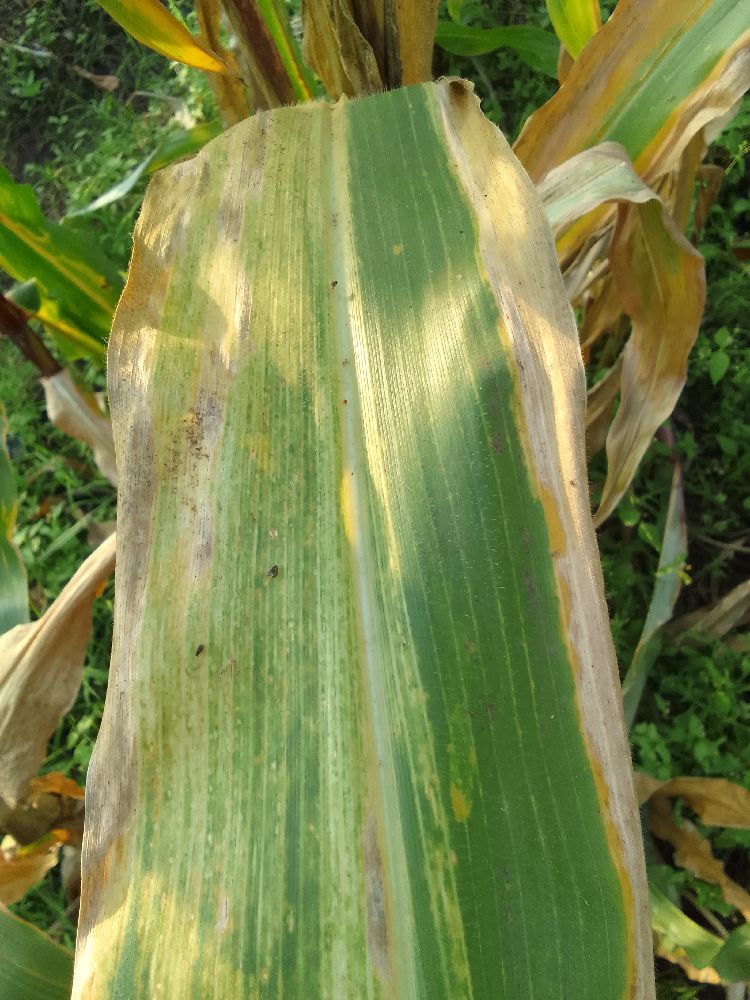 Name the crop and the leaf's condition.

maize, maize lethal necrosis
